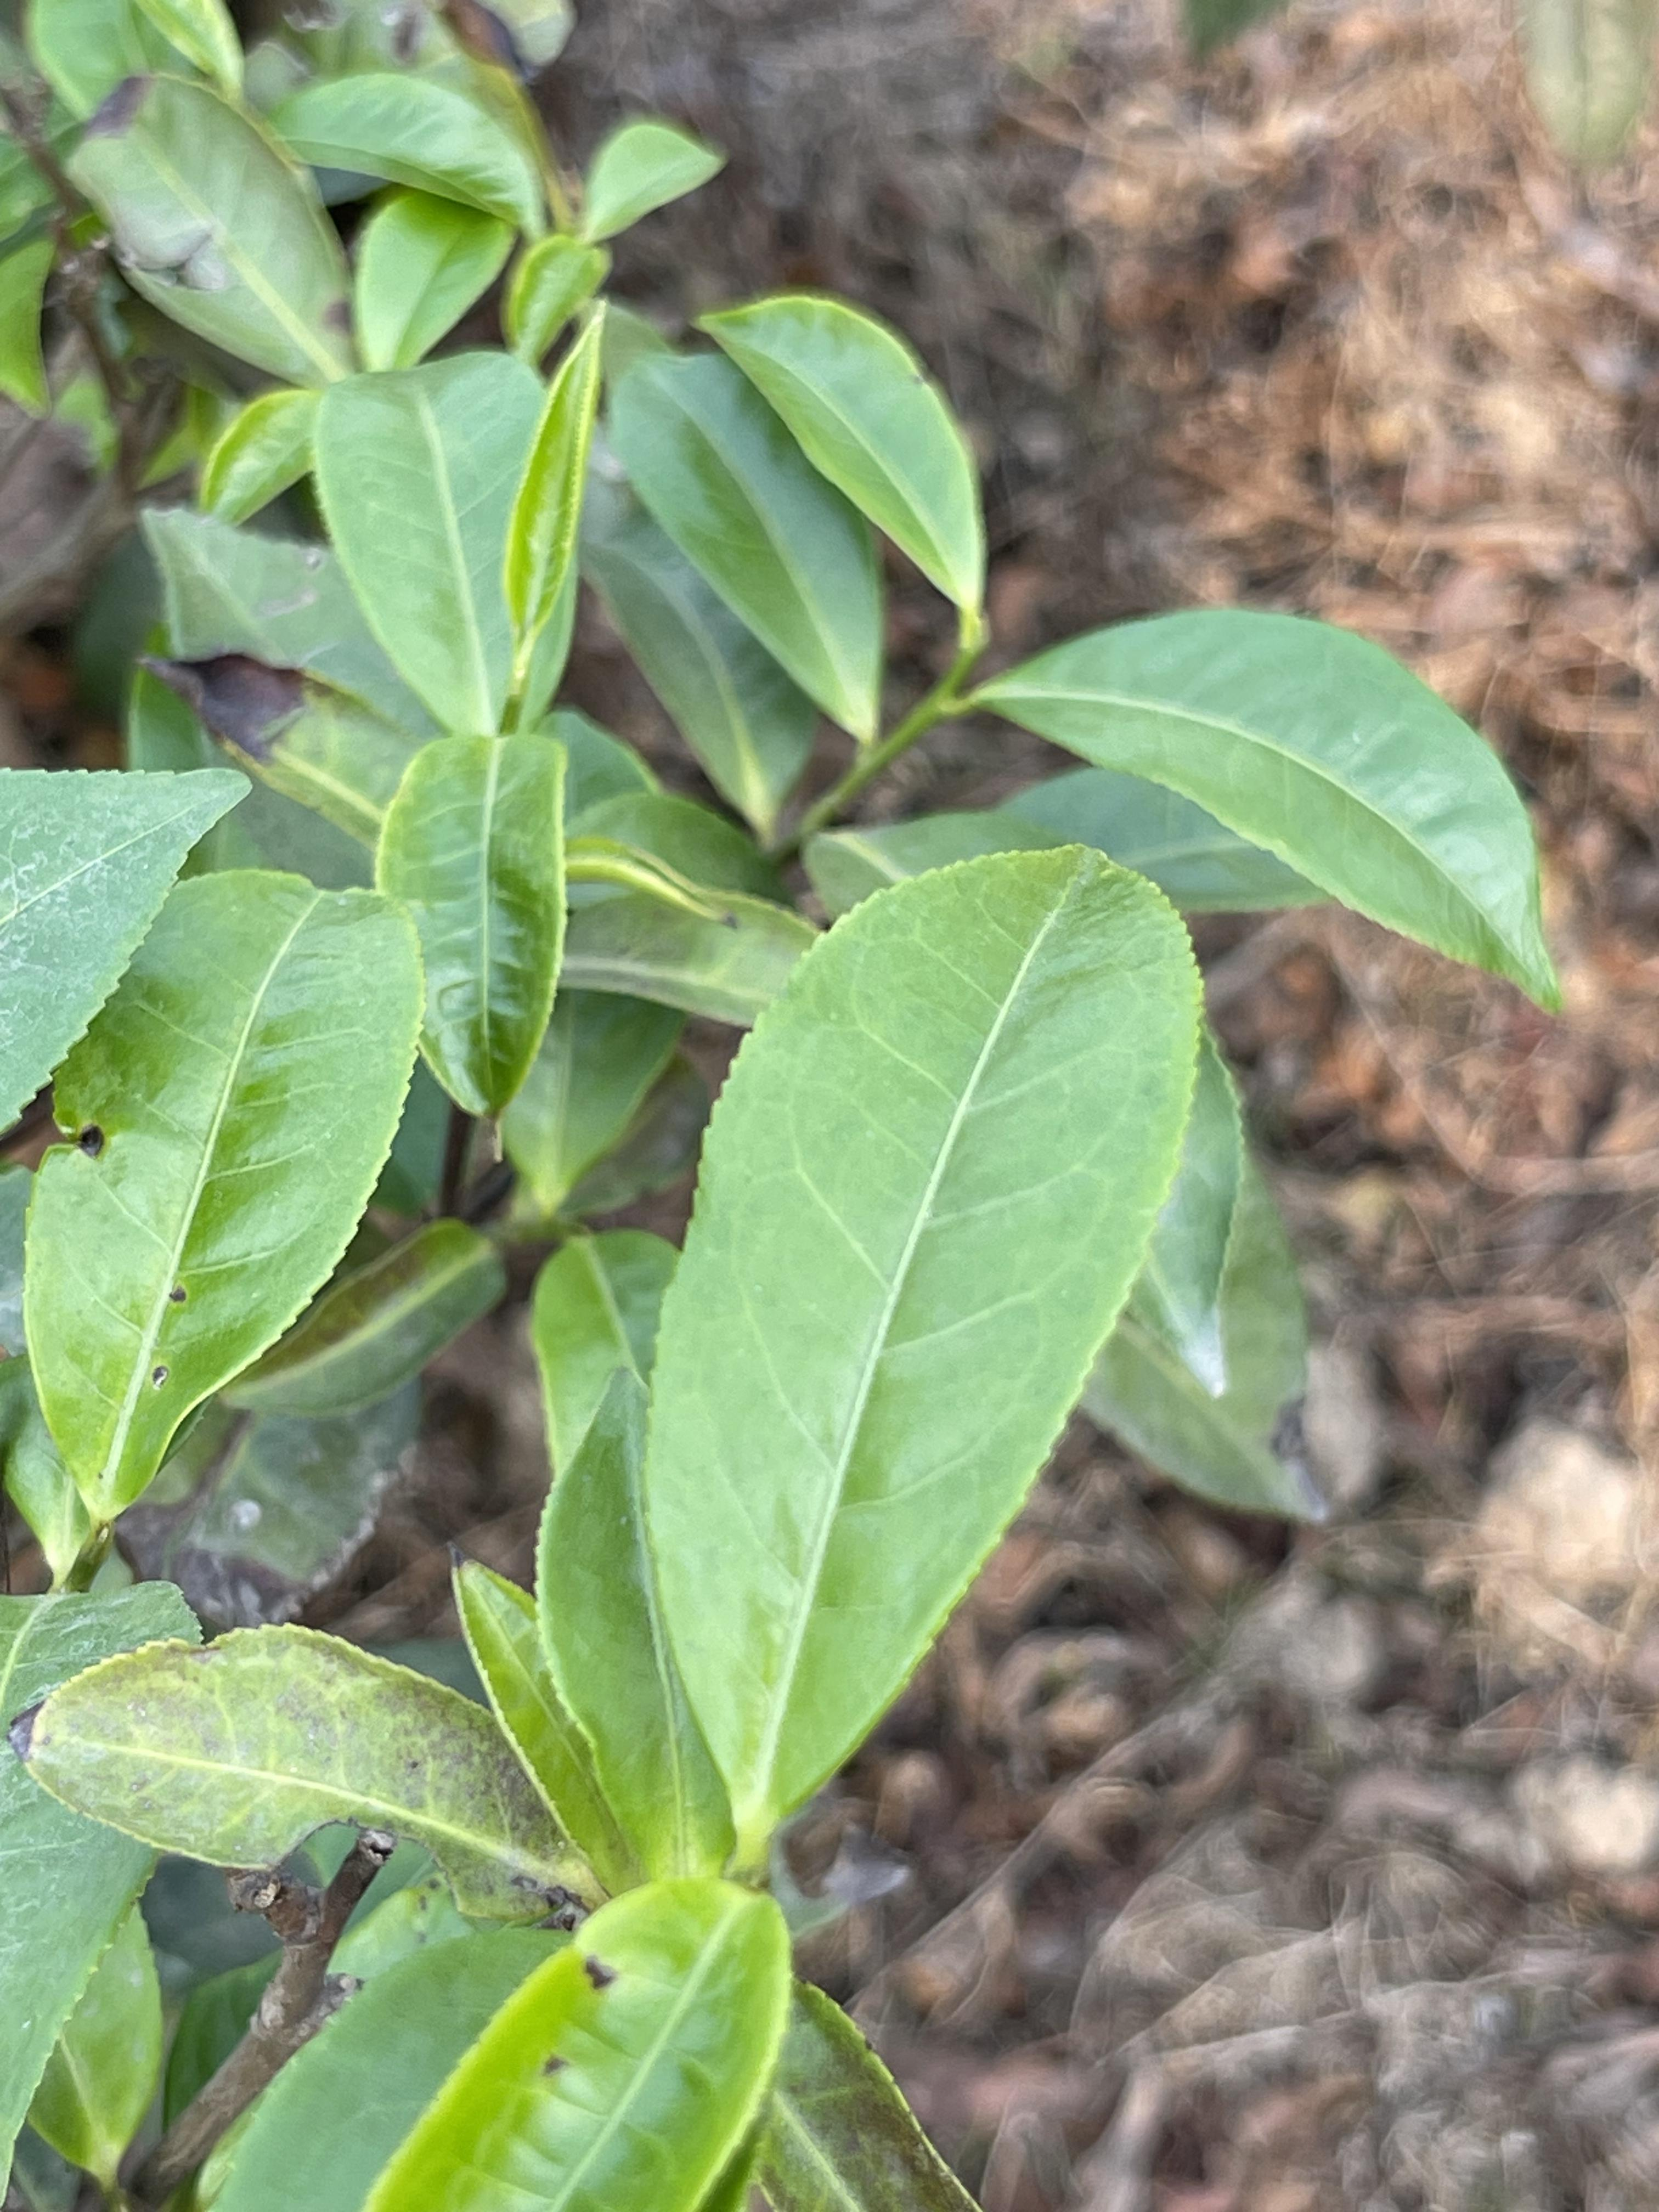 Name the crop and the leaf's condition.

tea, healthy leaf
